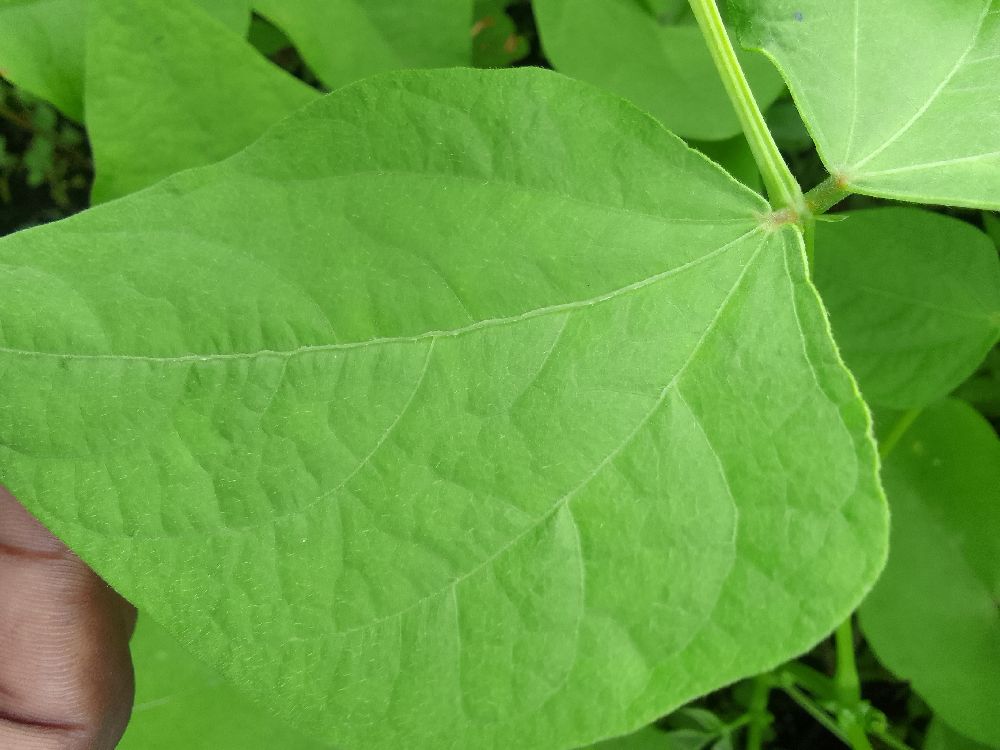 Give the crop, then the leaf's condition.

common bean, healthy
